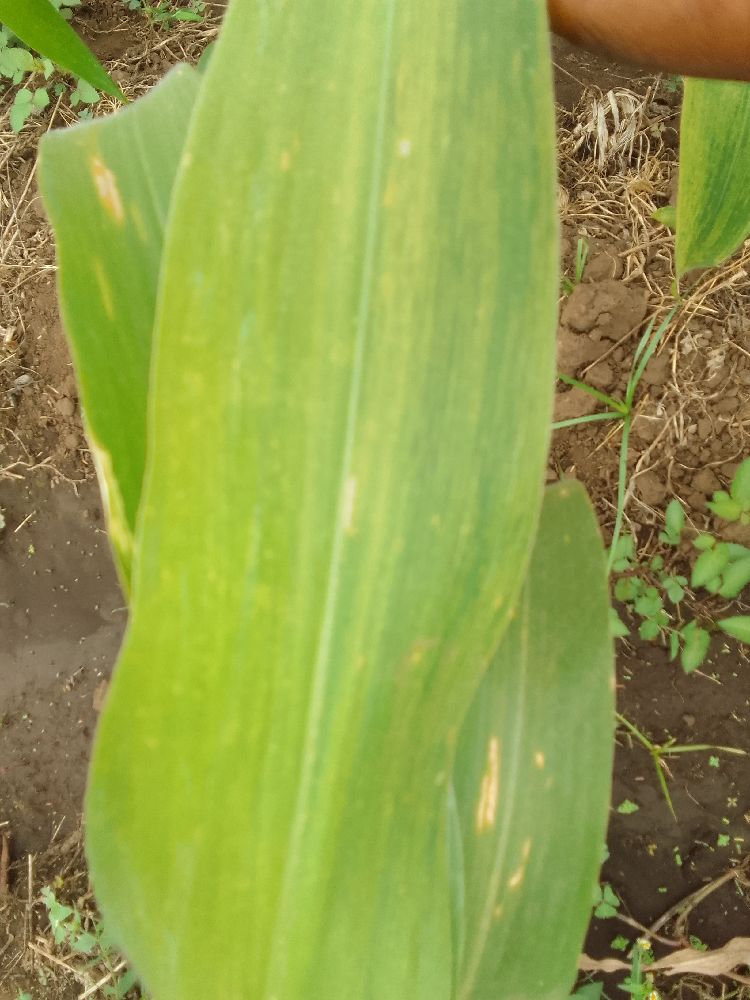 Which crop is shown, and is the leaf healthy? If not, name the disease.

maize, maize lethal necrosis
